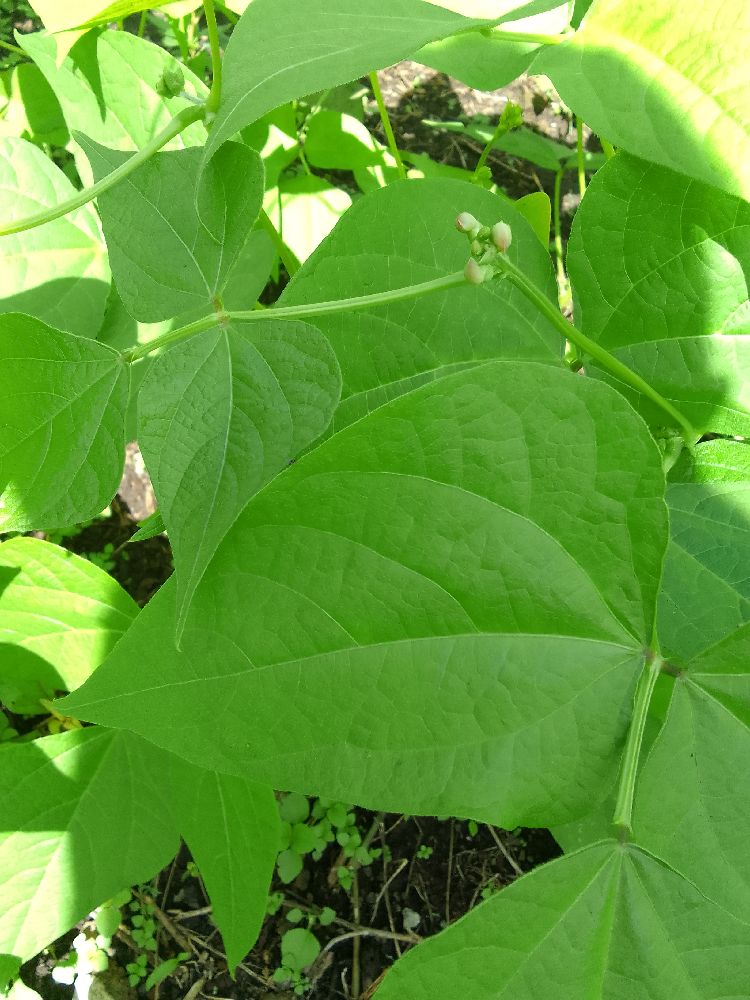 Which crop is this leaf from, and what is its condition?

common bean, healthy
